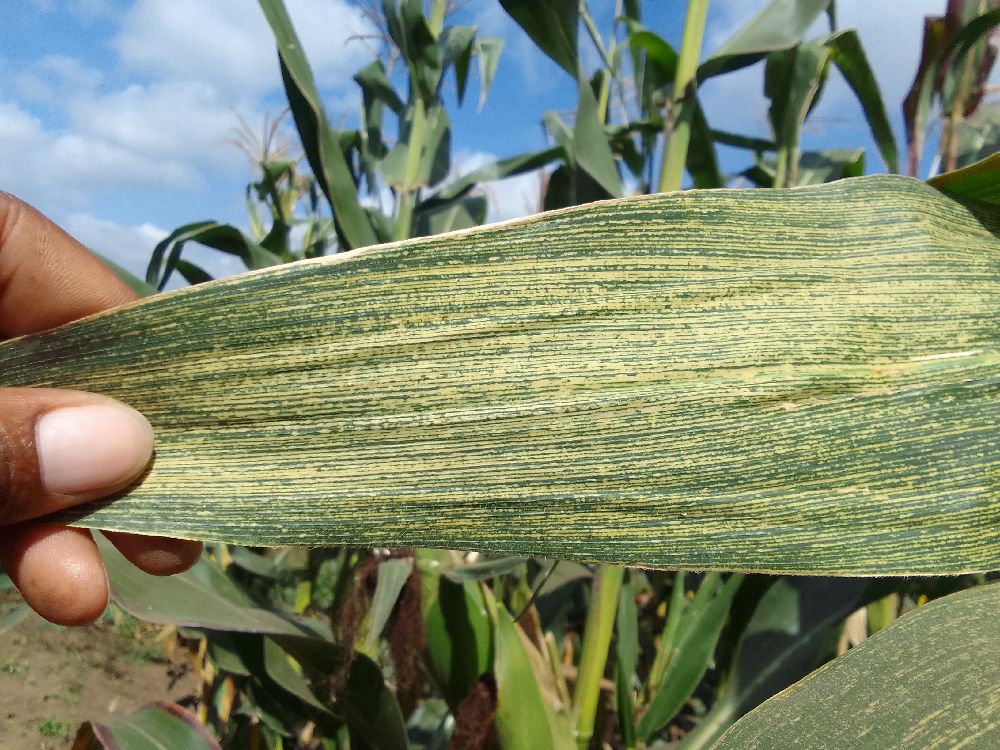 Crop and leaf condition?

maize, maize streak virus
